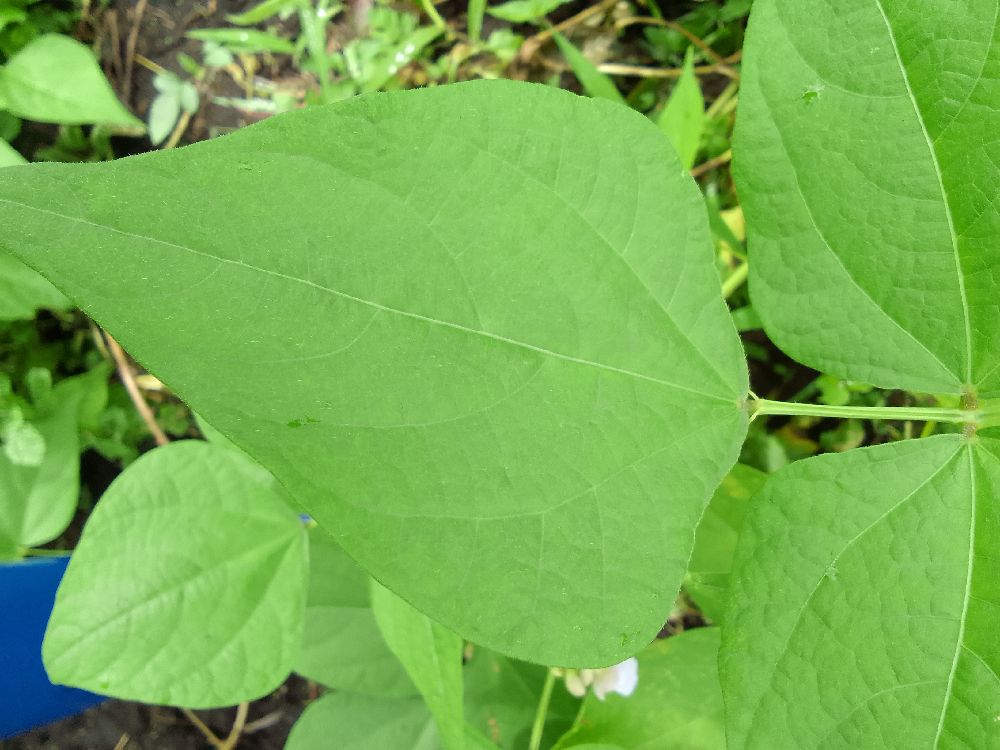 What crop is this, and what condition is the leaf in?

common bean, healthy
